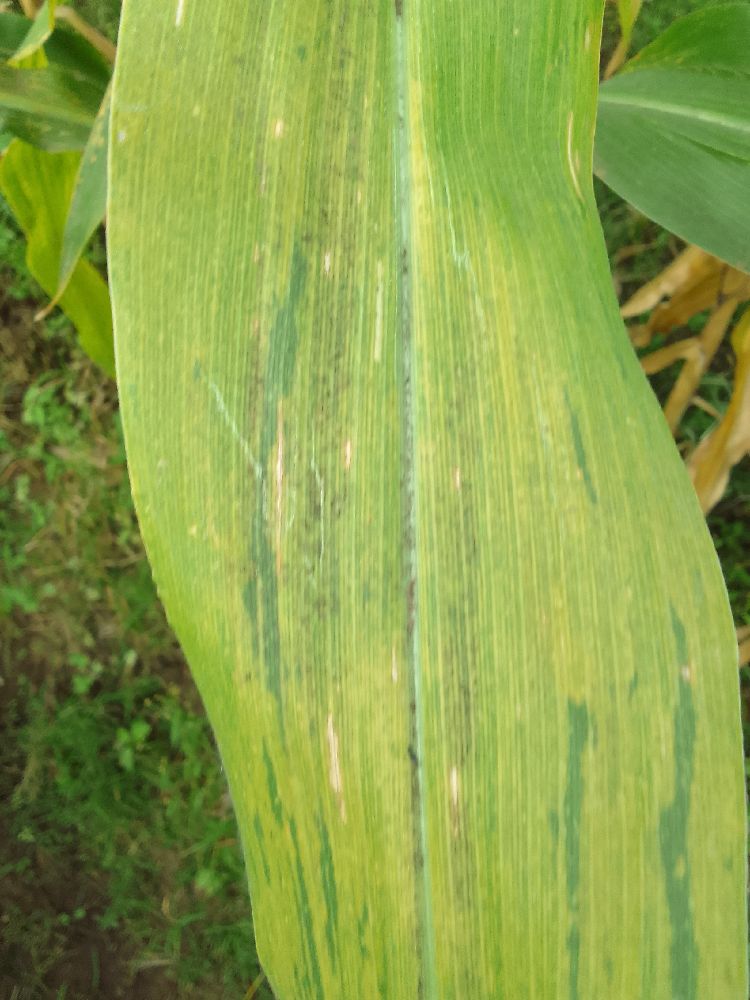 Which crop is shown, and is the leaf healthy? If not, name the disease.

maize, maize lethal necrosis
